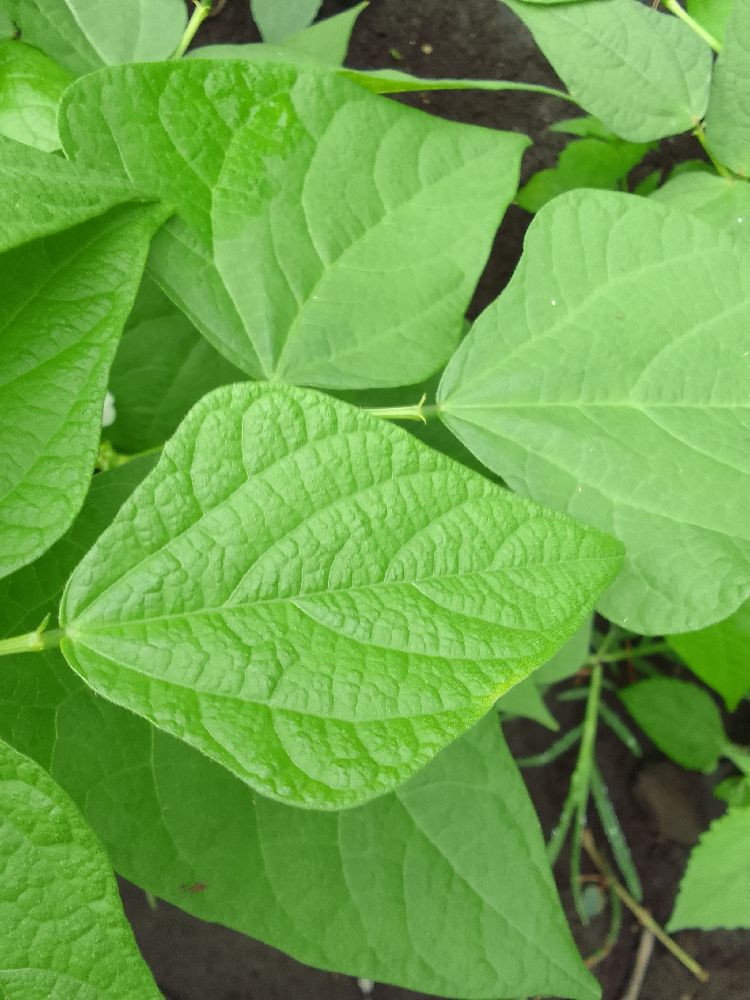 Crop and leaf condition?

common bean, healthy
